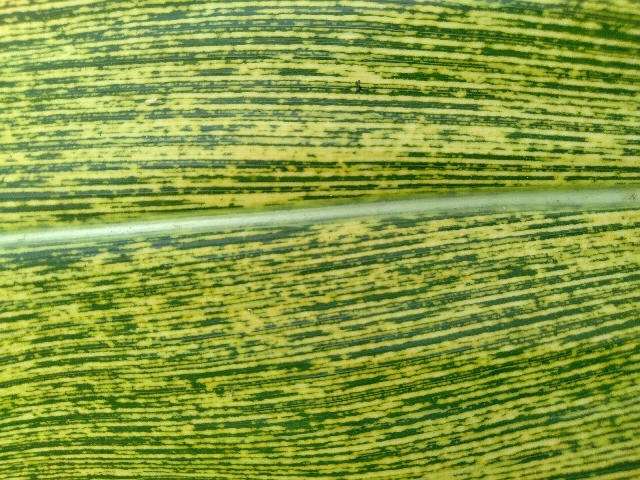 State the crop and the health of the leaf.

maize, maize streak virus
